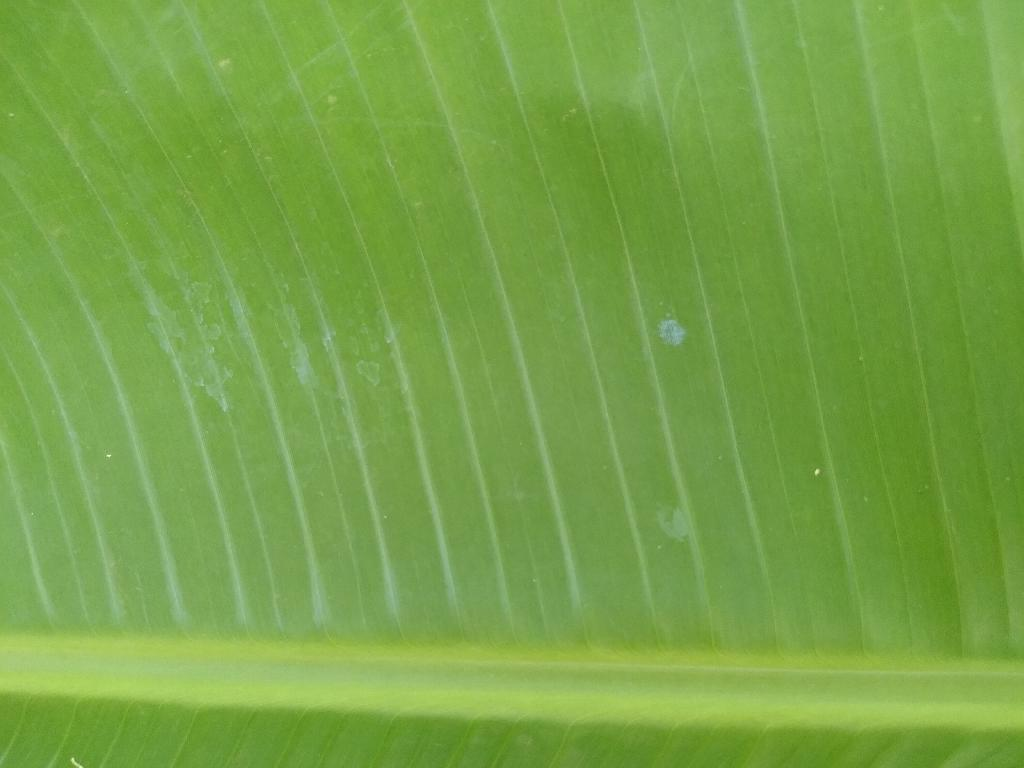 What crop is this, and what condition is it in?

banana, healthy
